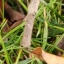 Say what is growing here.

grass
